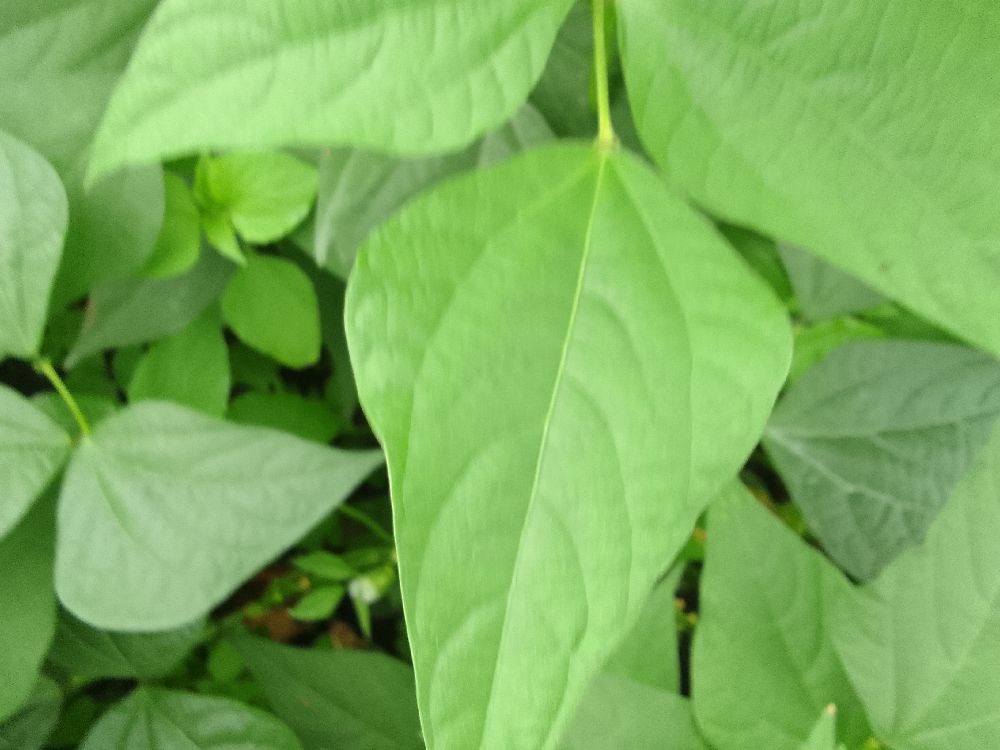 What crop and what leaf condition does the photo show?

common bean, healthy
